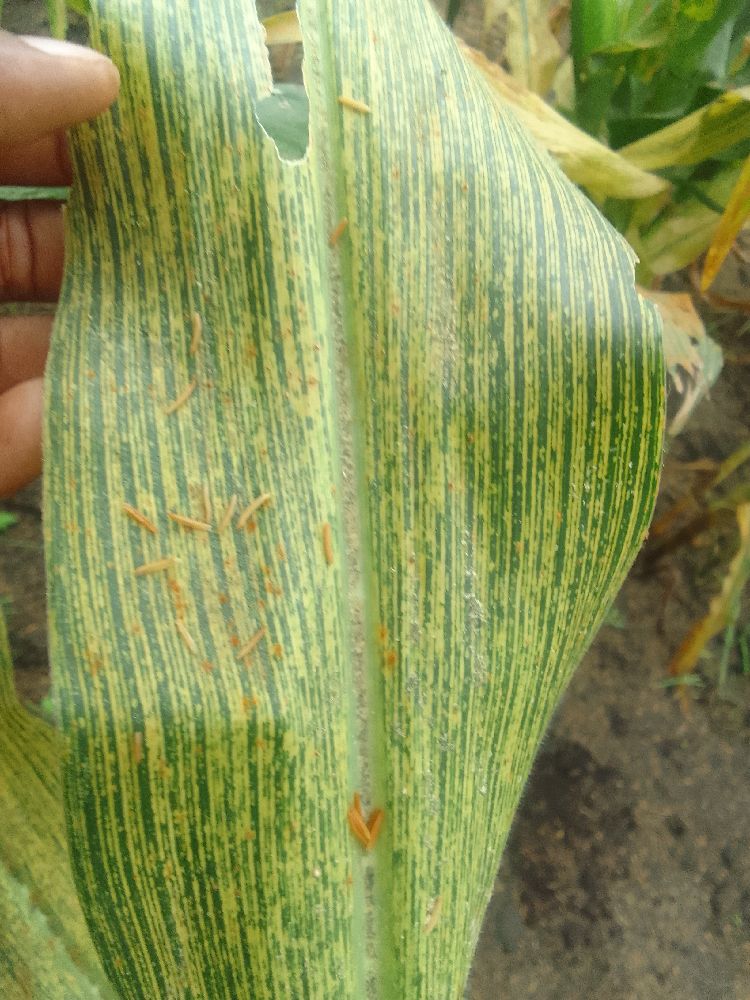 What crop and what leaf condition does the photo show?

maize, maize streak virus
